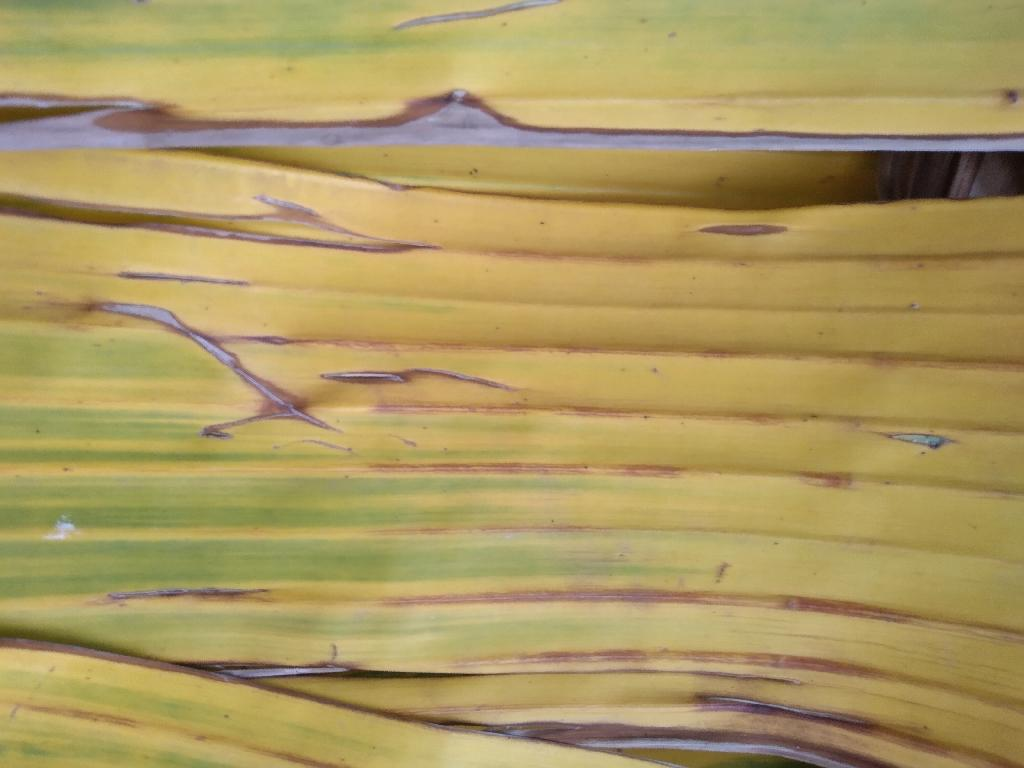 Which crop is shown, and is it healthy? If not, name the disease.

banana, fusarium wilt race 1
